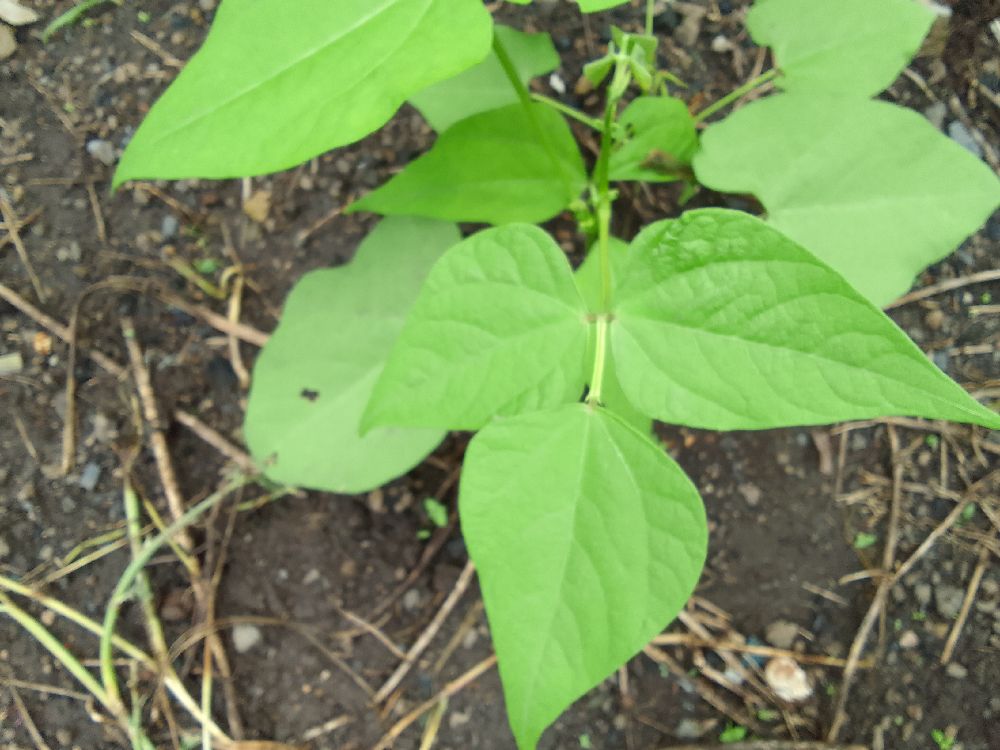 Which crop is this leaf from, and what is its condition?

common bean, healthy
